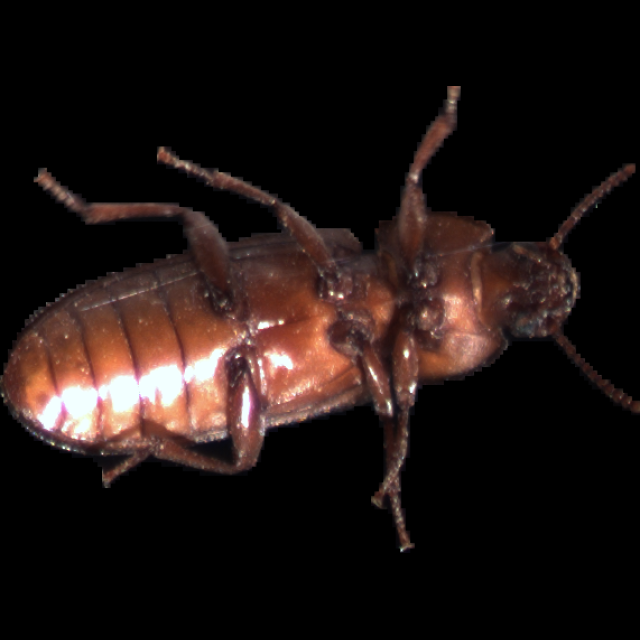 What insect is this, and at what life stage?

mealworm beetle
